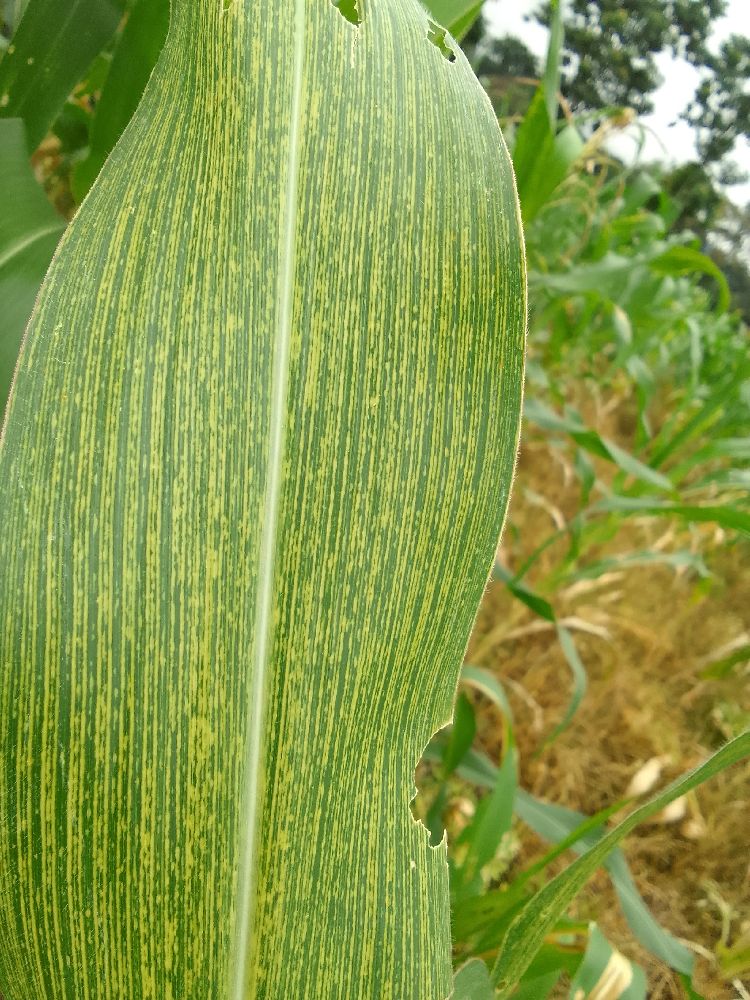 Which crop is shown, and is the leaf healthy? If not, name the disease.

maize, maize streak virus
